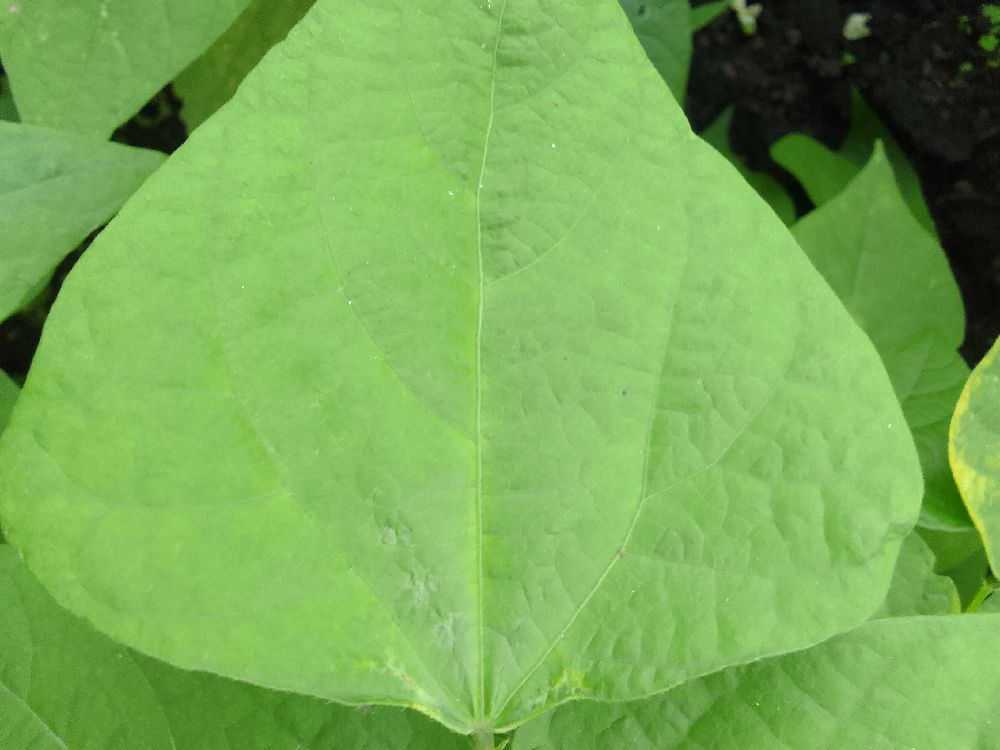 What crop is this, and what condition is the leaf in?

common bean, healthy
